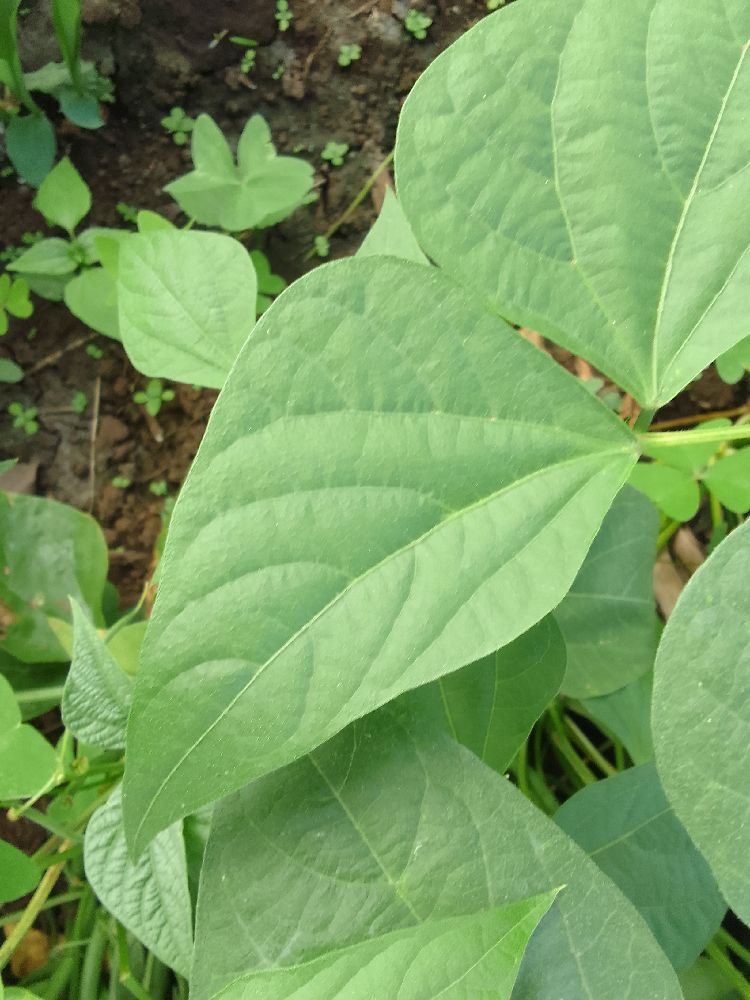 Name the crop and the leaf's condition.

common bean, healthy
